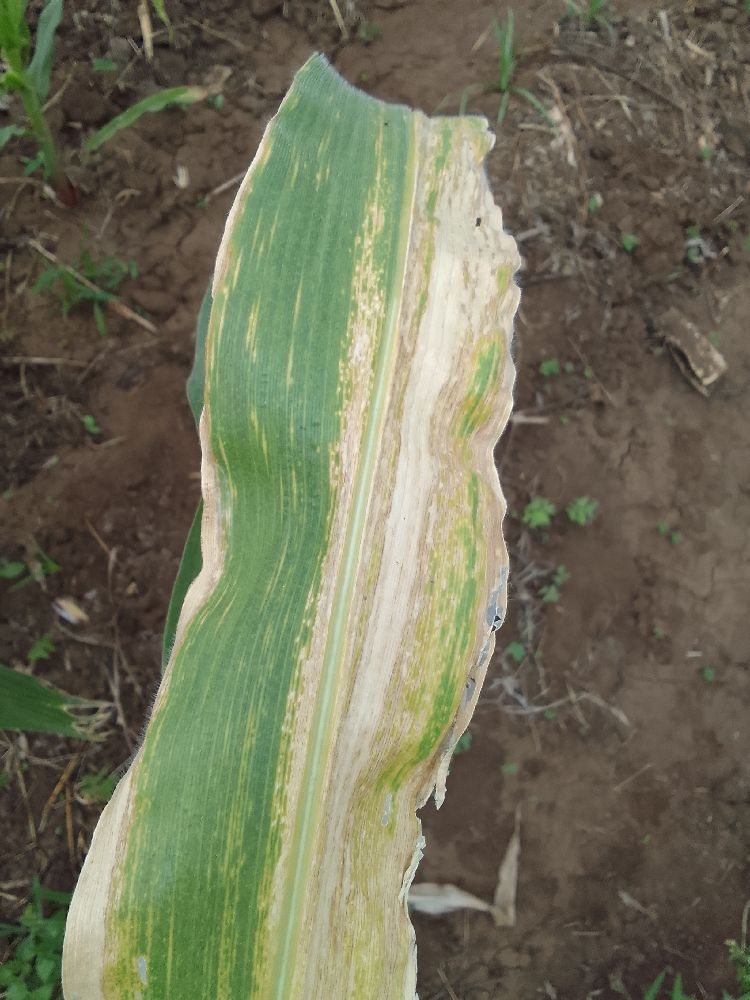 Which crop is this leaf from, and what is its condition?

maize, maize lethal necrosis
